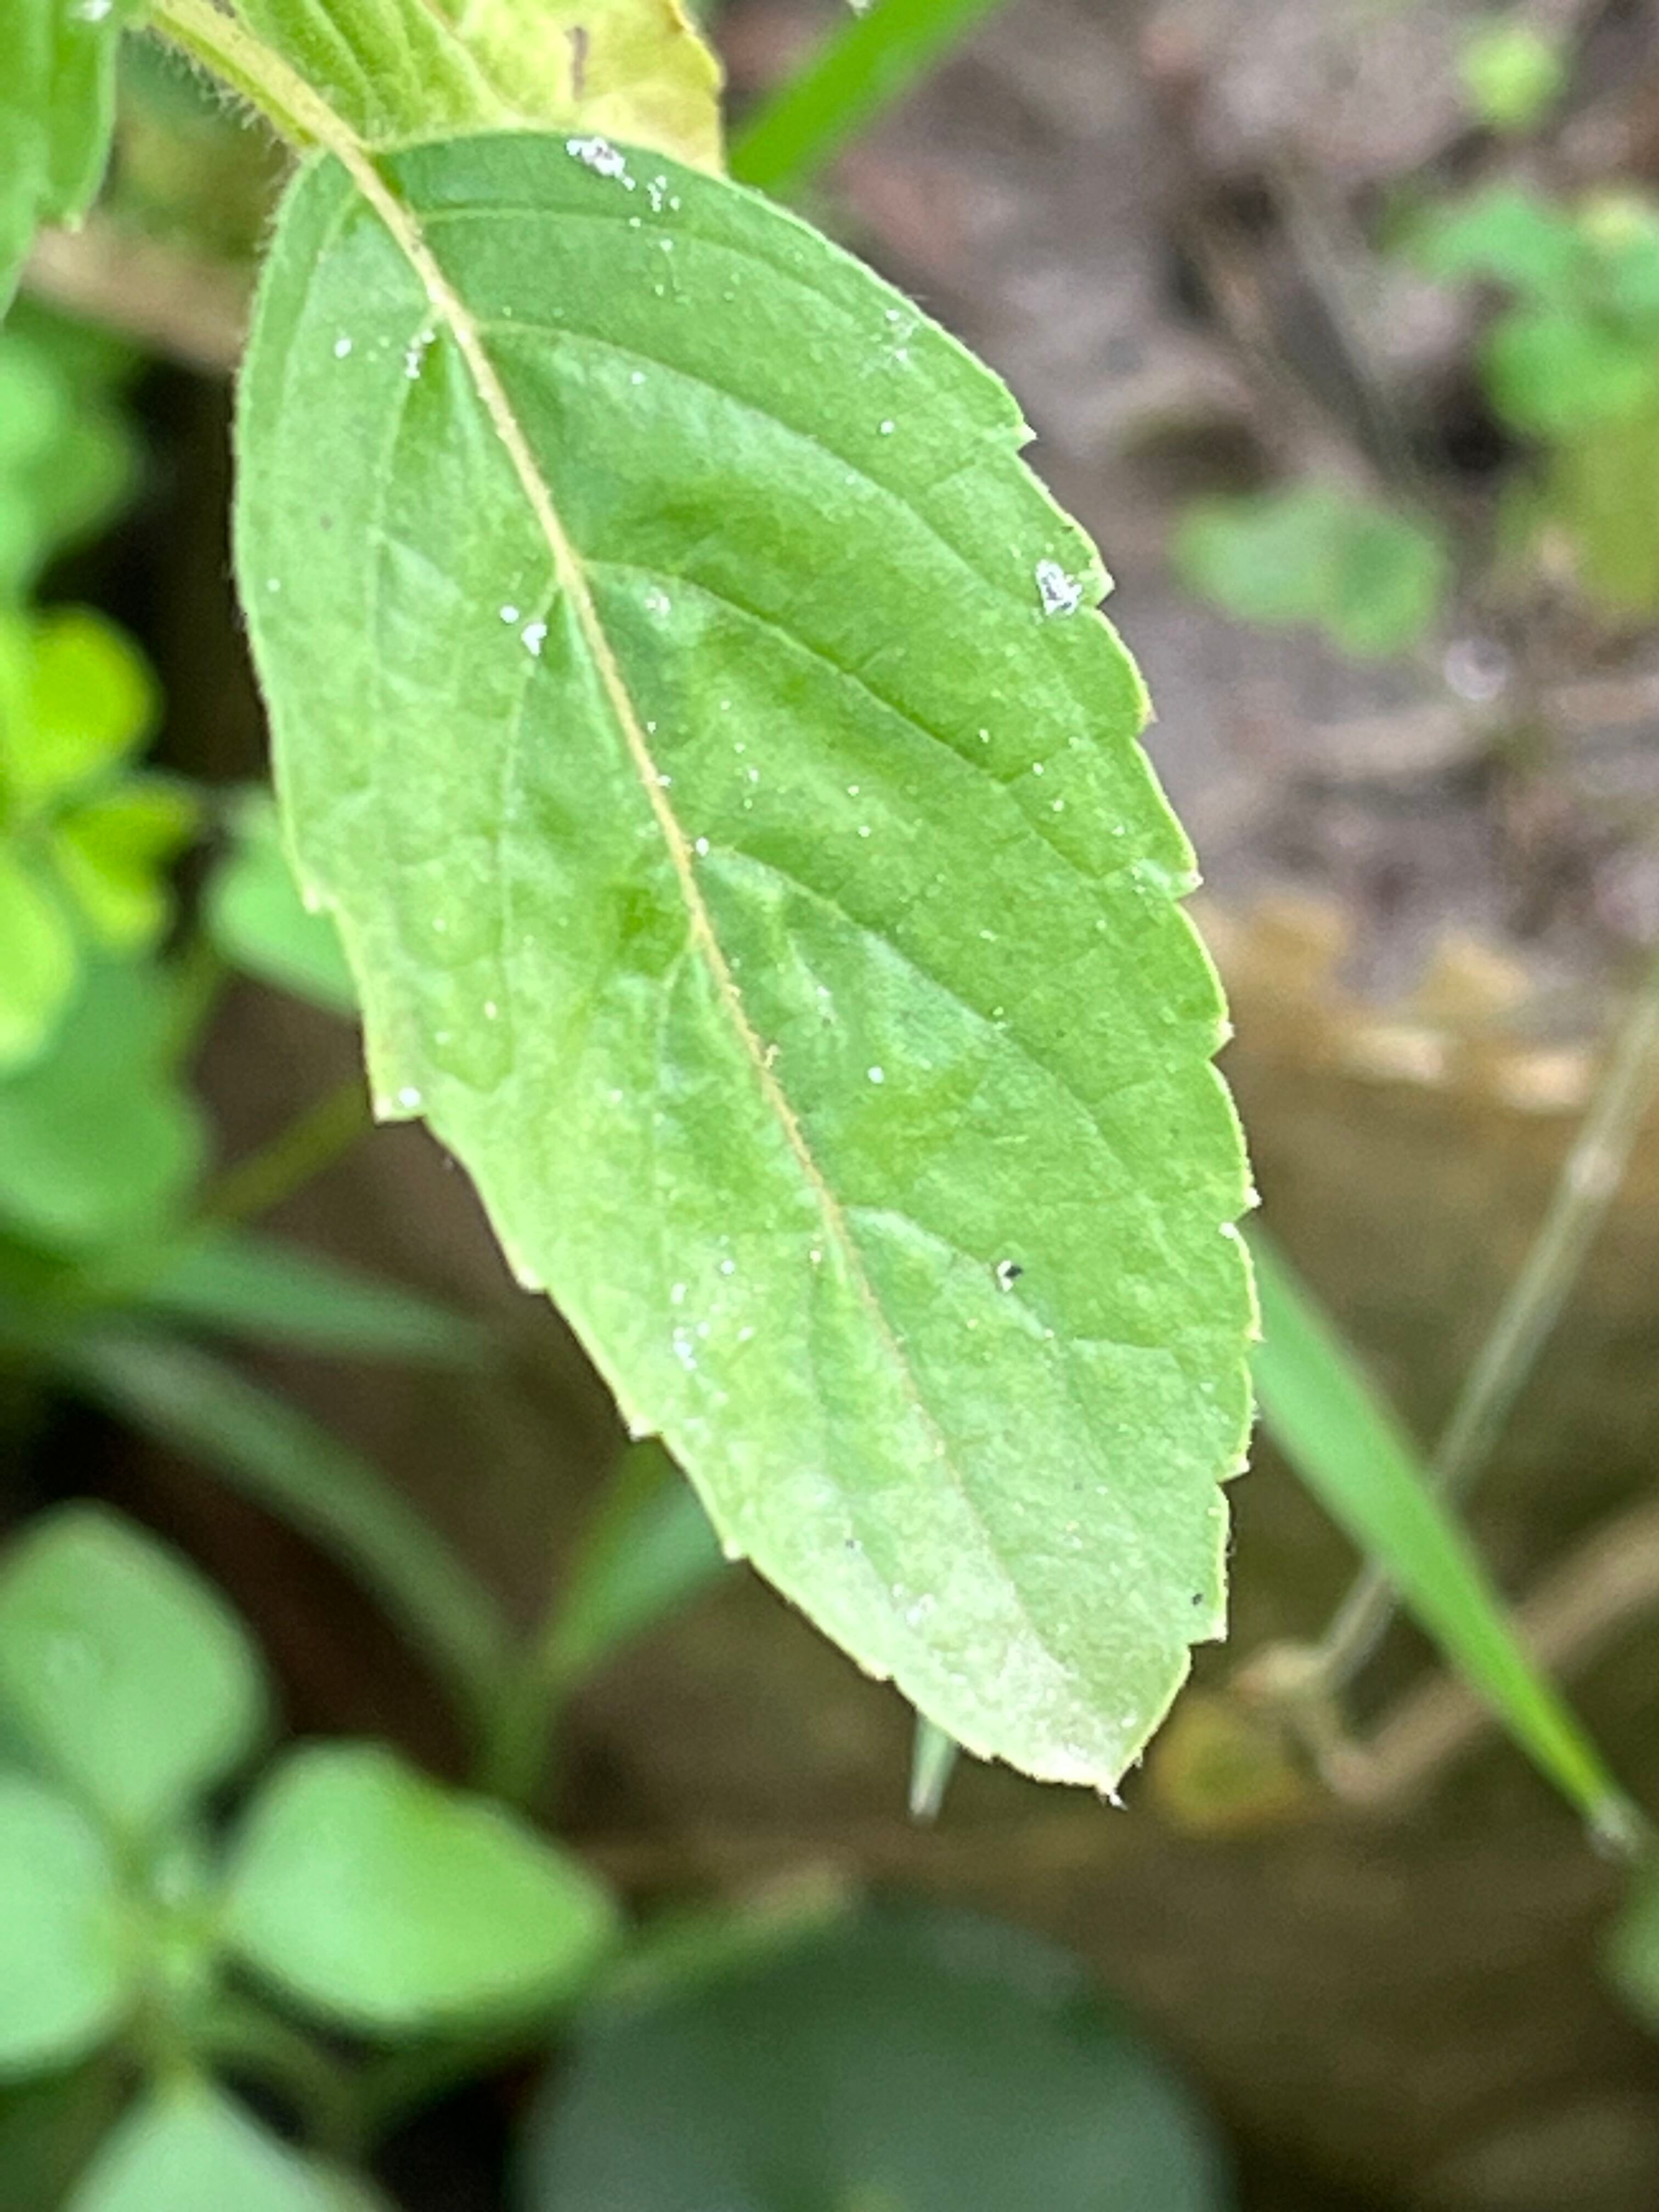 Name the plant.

tulshi
